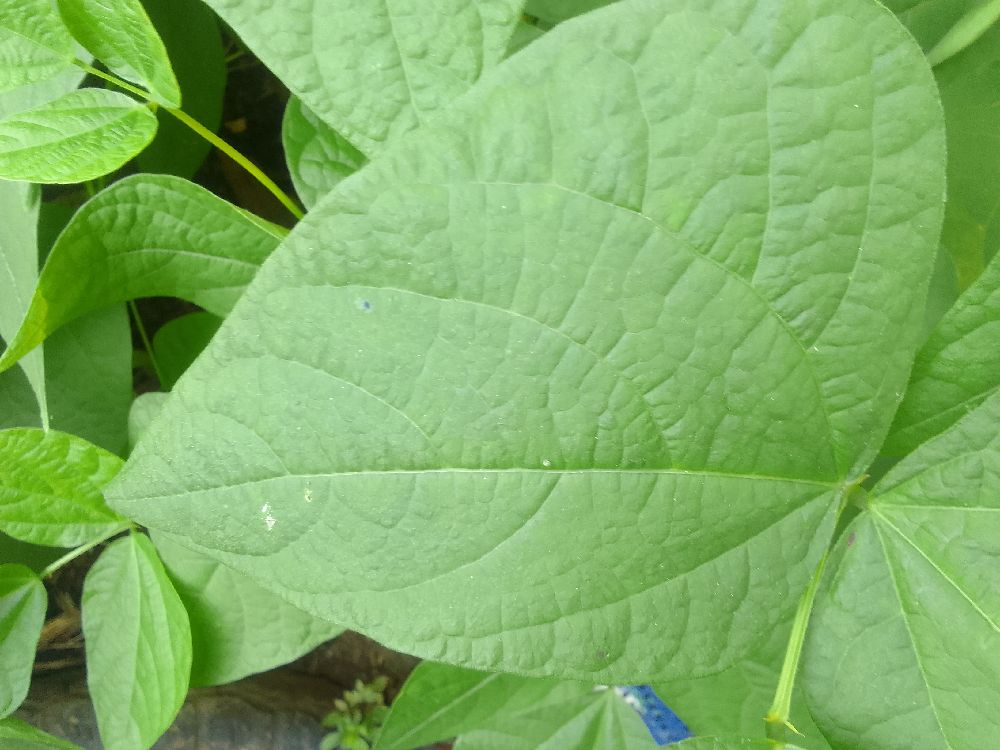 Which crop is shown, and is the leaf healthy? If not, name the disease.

common bean, healthy
